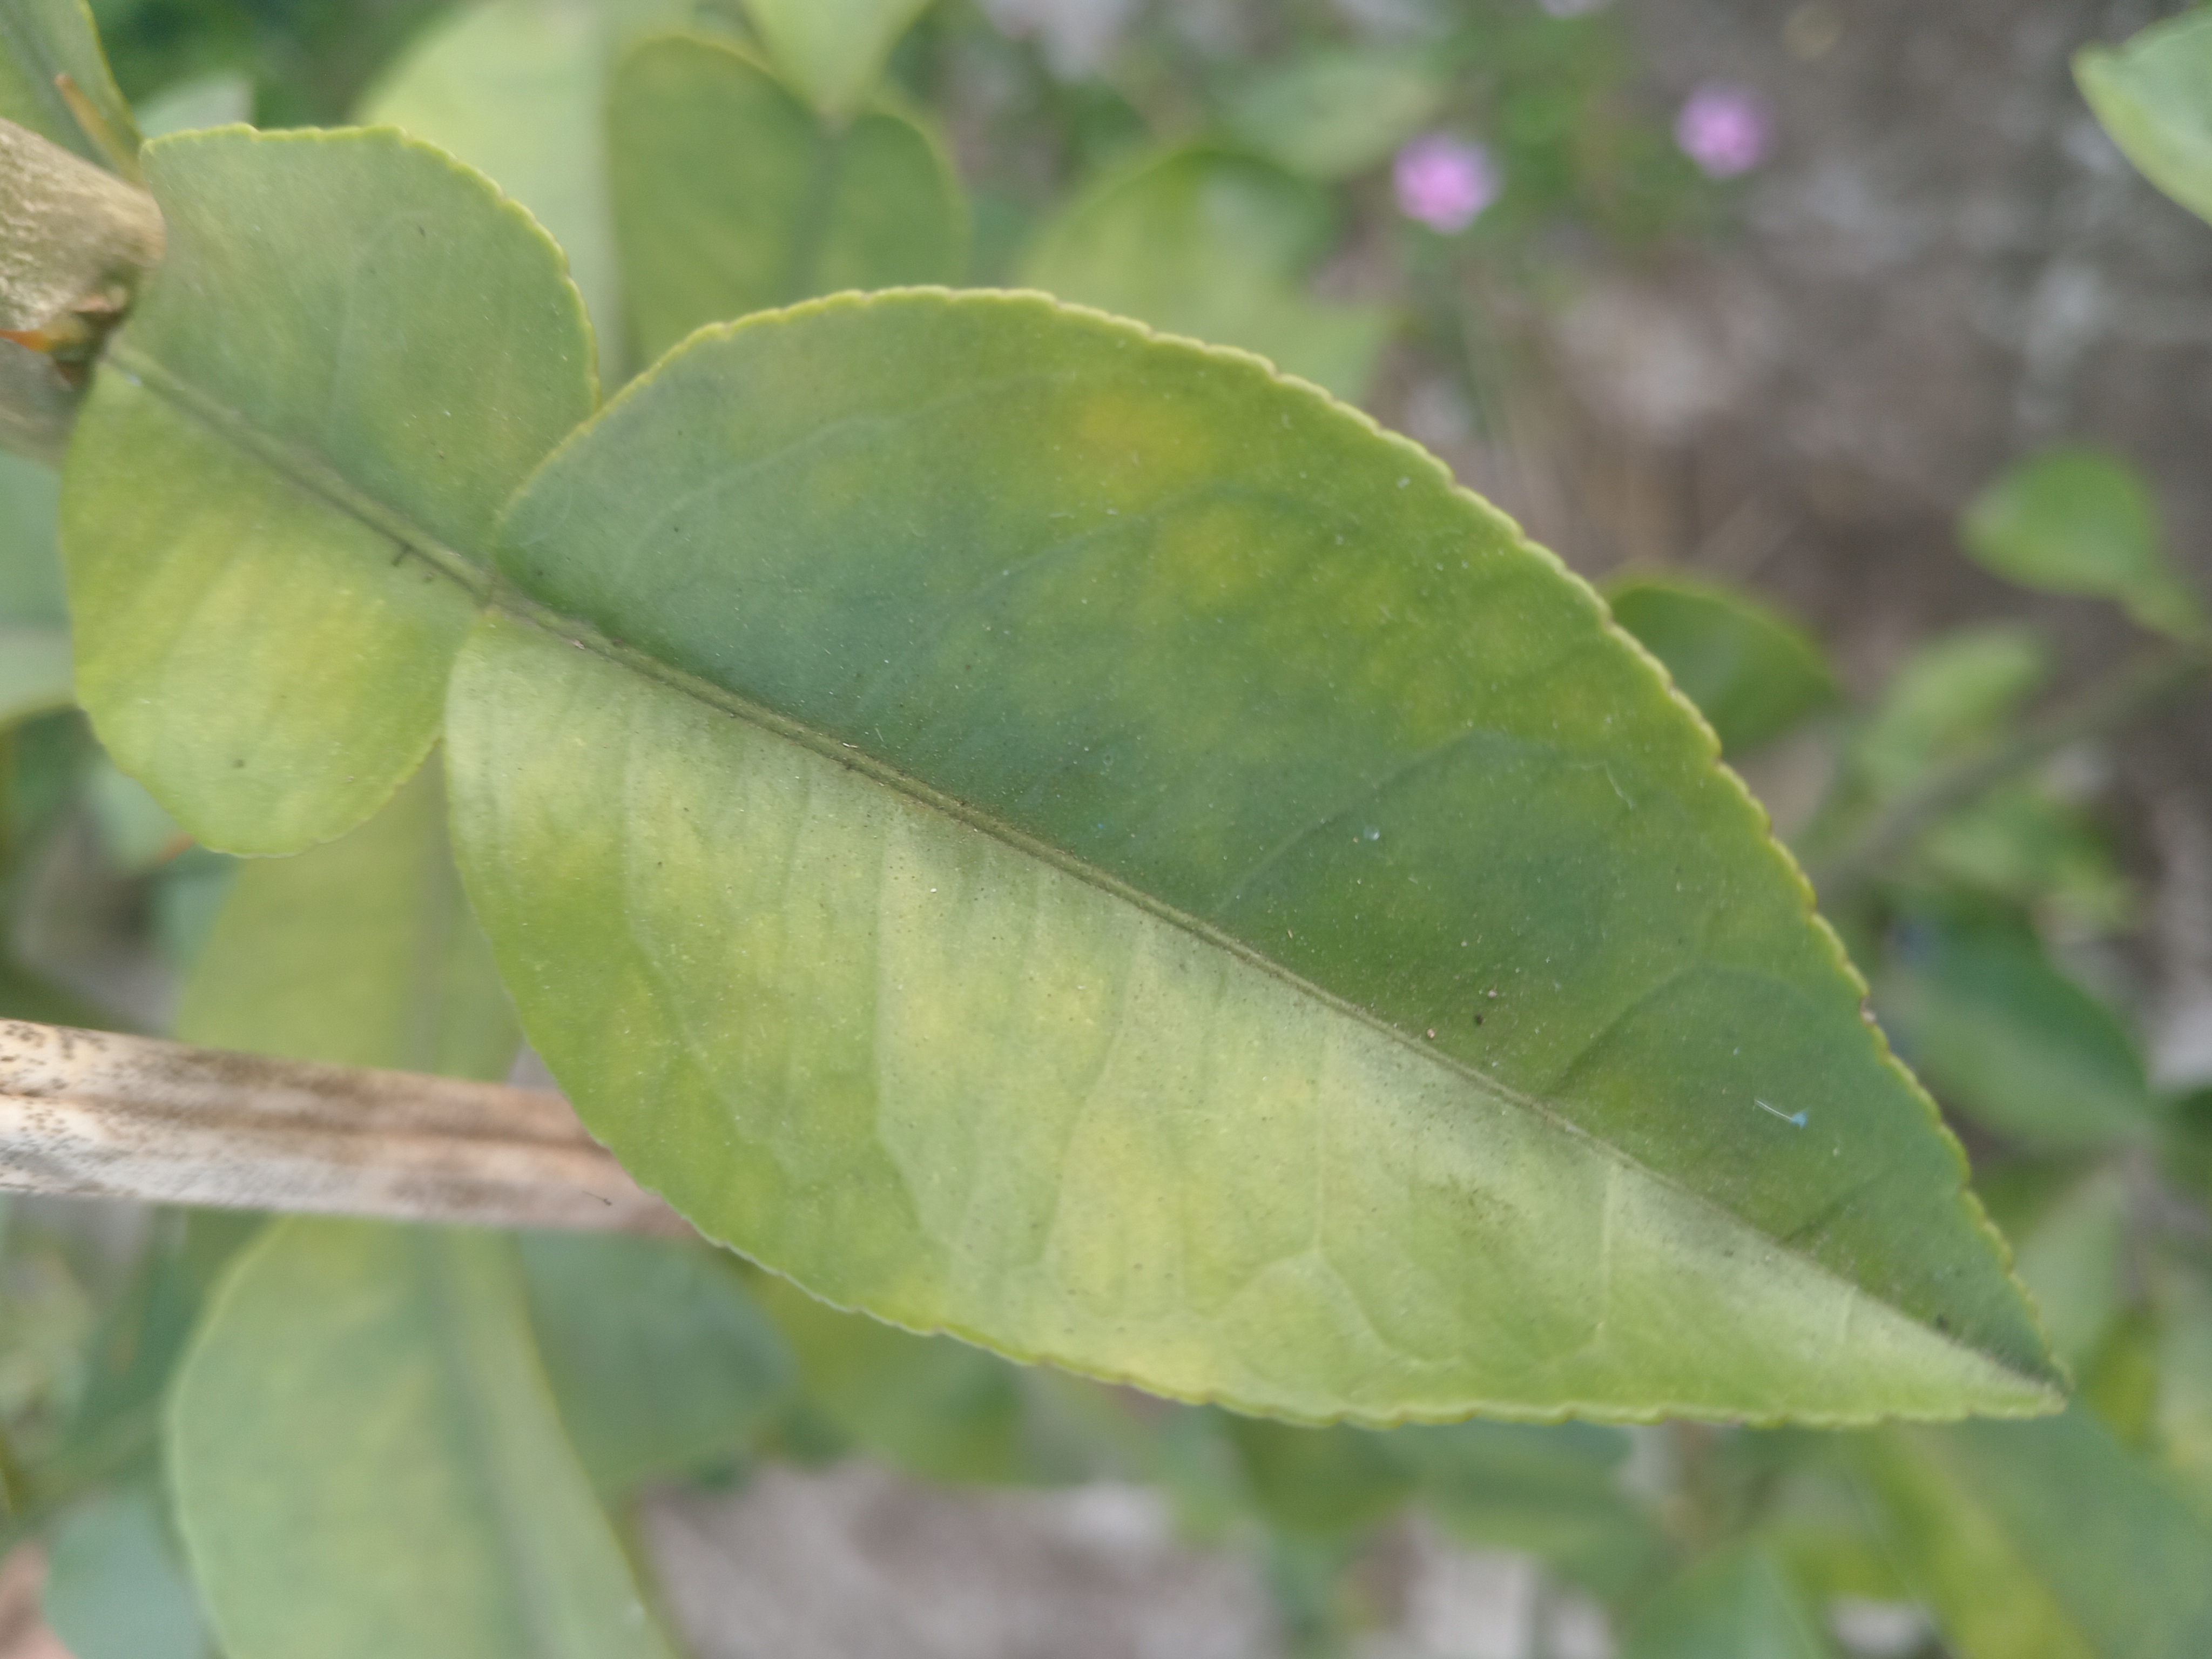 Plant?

lemon
